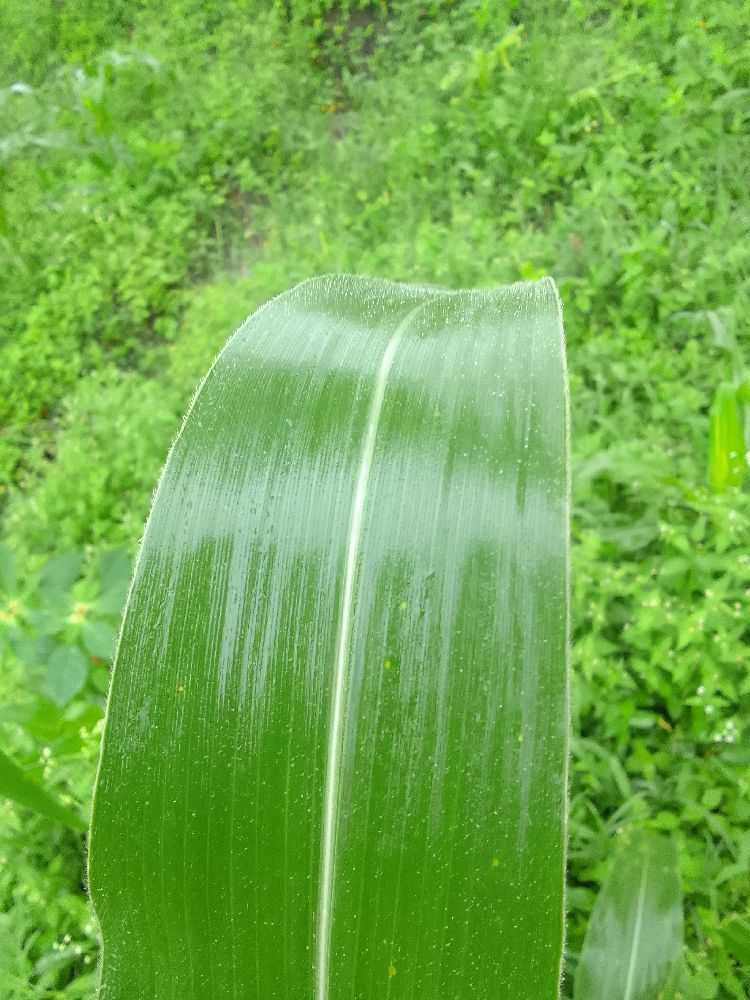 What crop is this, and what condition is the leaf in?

maize, healthy
